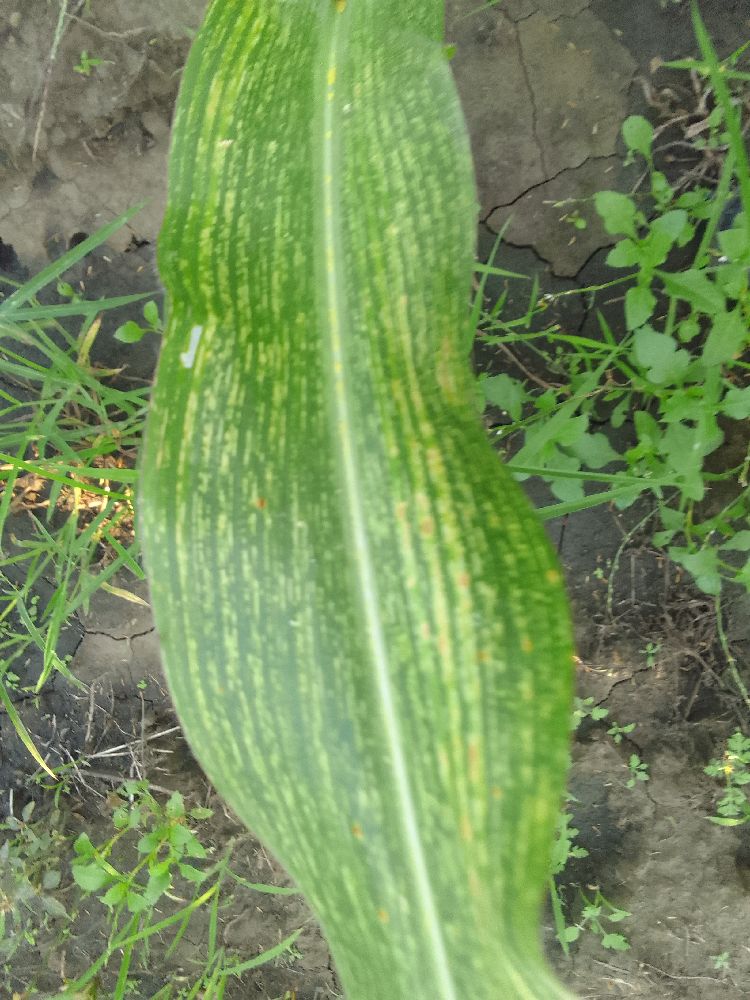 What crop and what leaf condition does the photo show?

maize, maize streak virus
